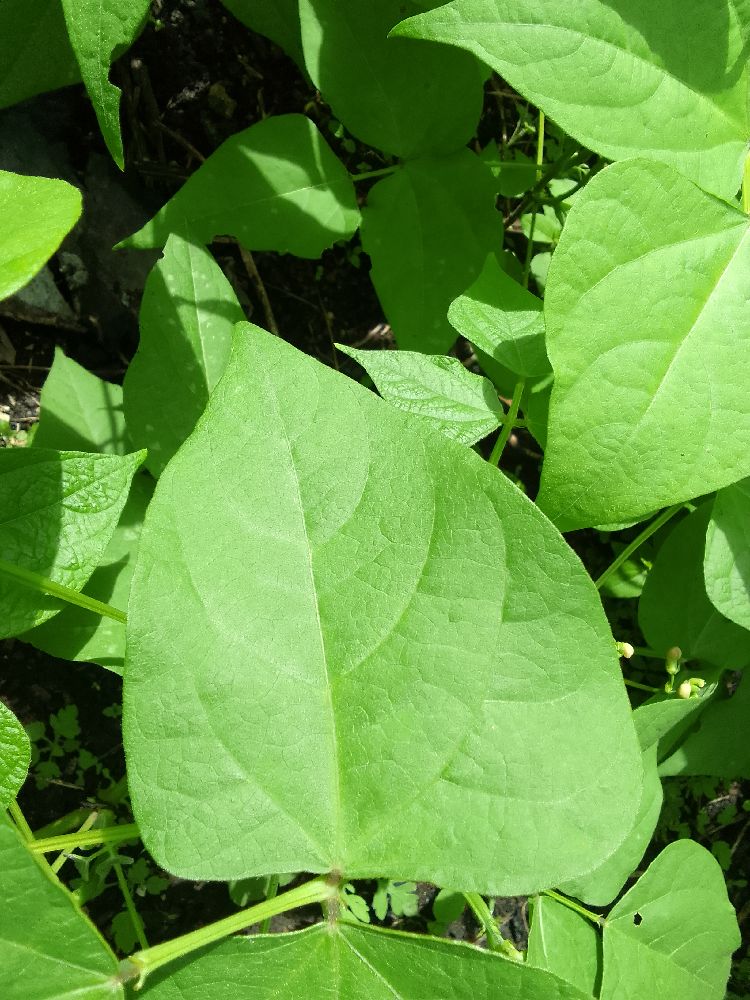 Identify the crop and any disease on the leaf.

common bean, healthy
